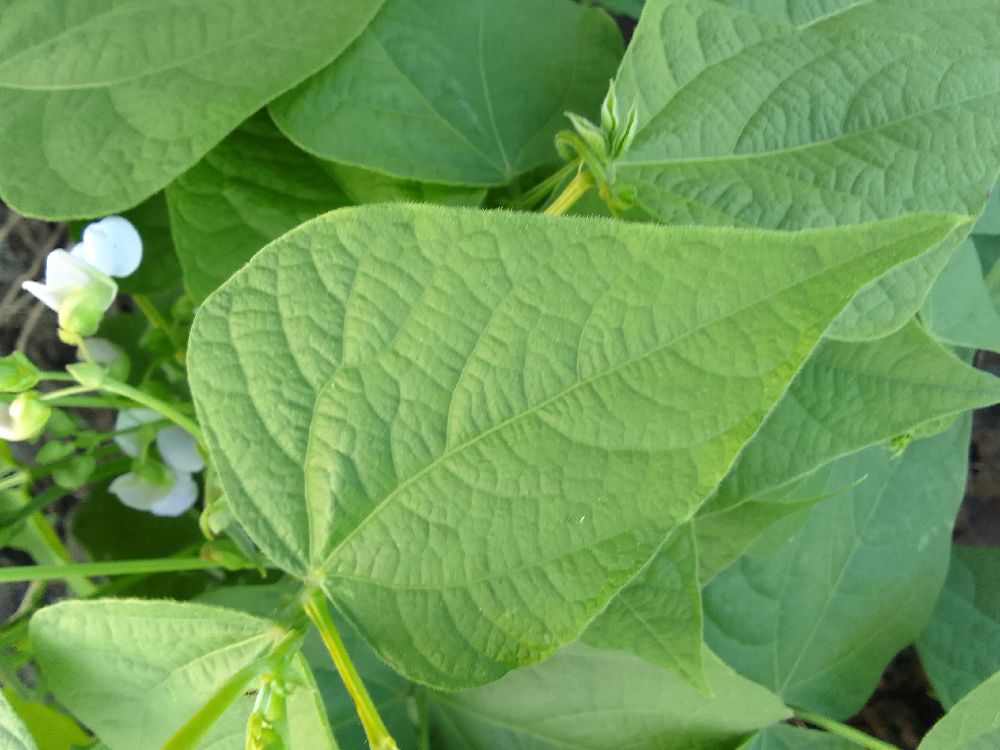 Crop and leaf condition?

common bean, healthy
